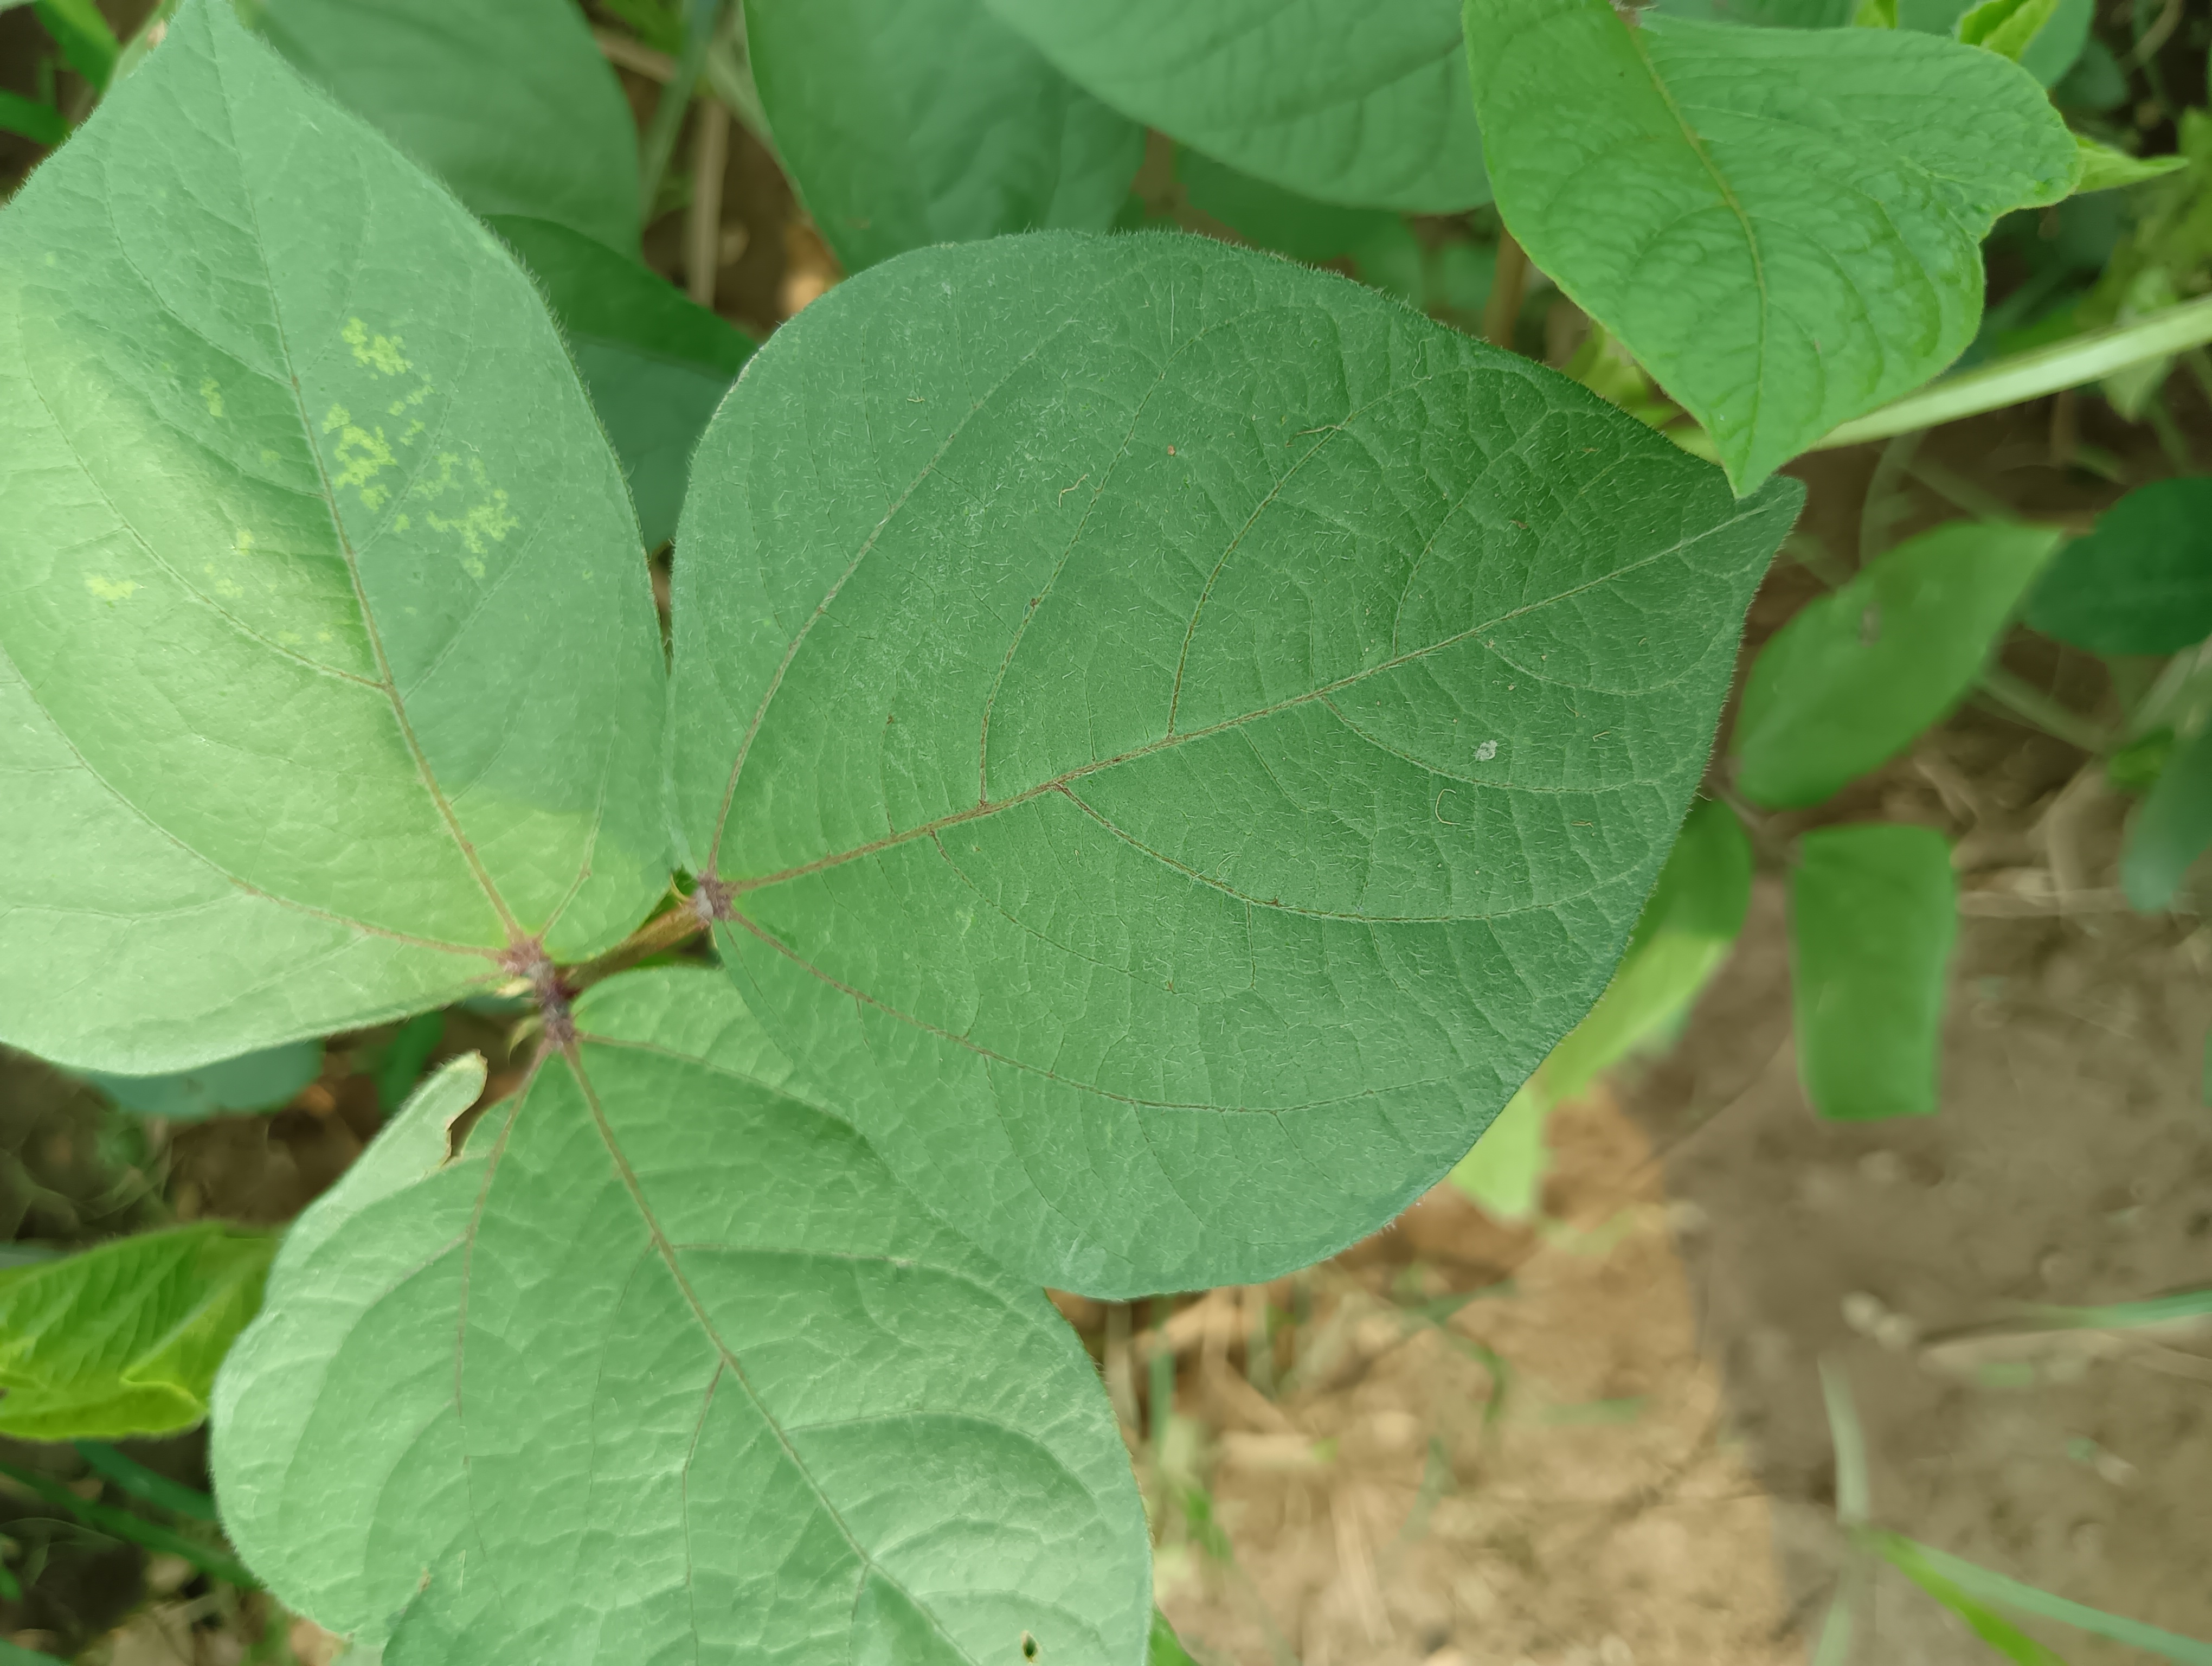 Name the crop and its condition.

mungbean, healthy
